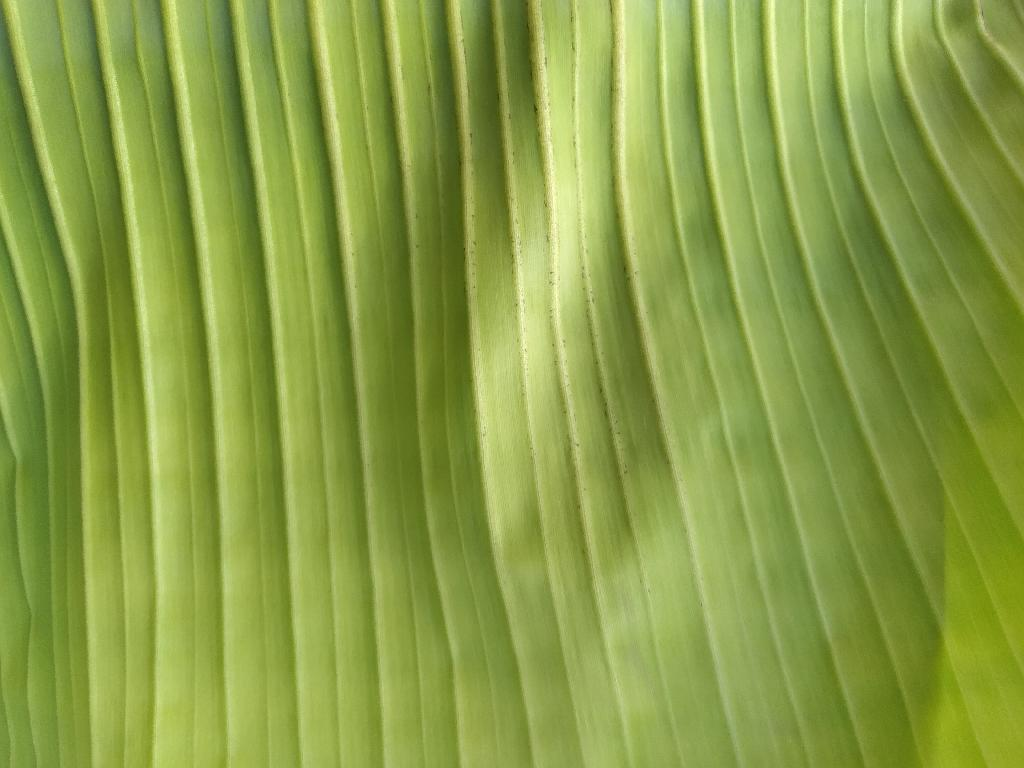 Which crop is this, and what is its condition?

banana, healthy
